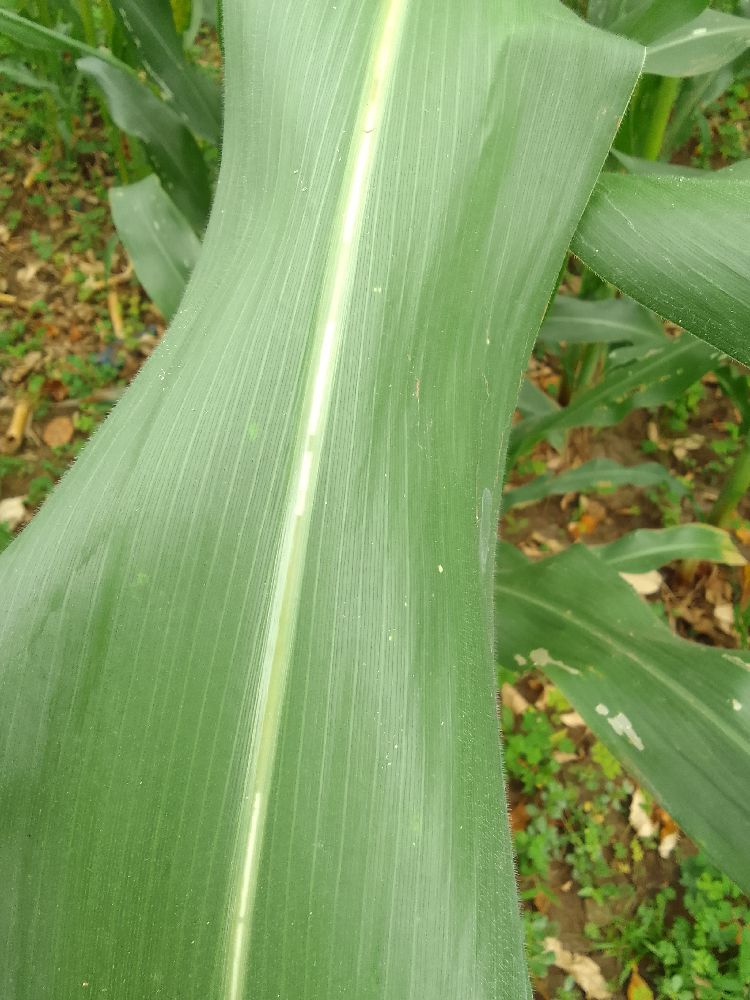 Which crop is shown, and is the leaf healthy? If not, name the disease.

maize, healthy
